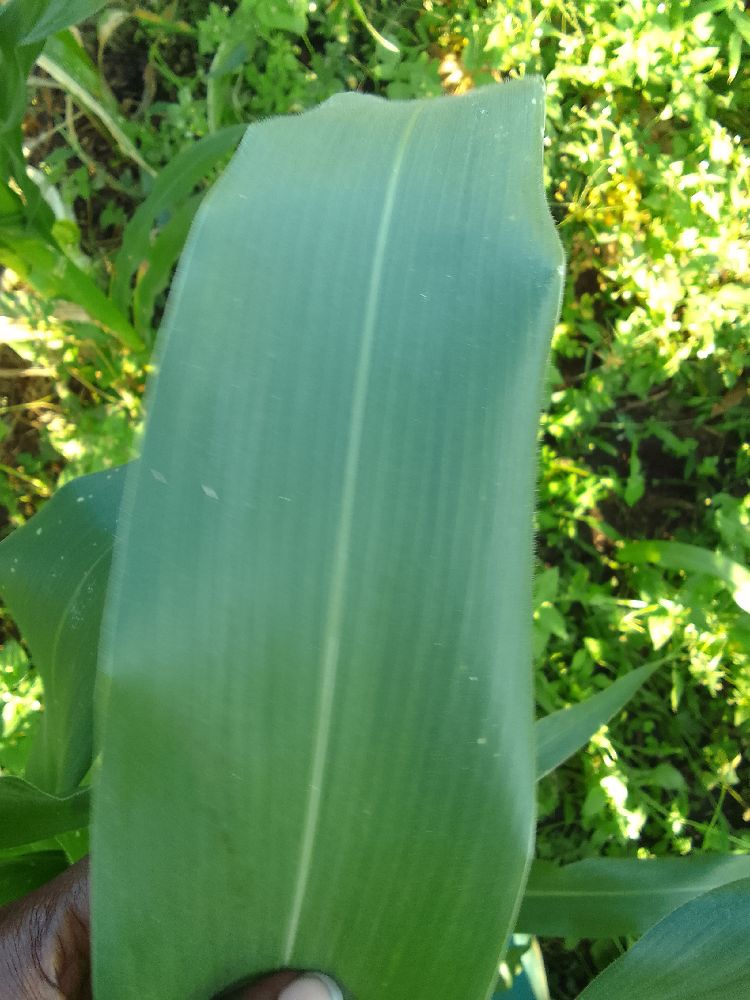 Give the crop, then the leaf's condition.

maize, healthy
